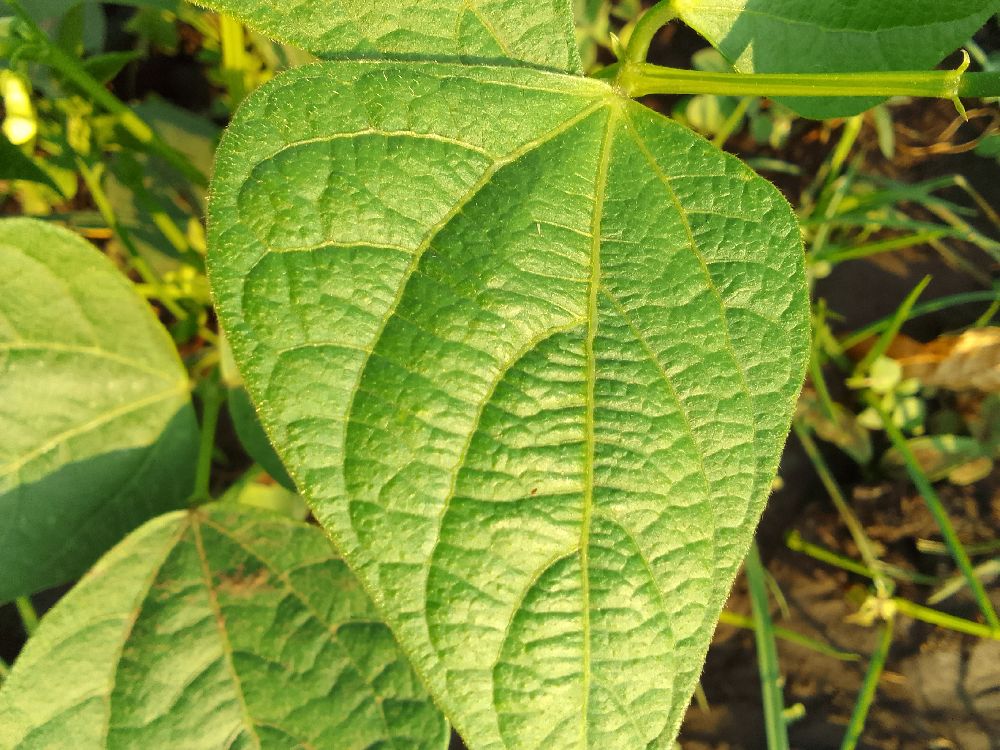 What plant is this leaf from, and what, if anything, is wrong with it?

common bean, healthy
